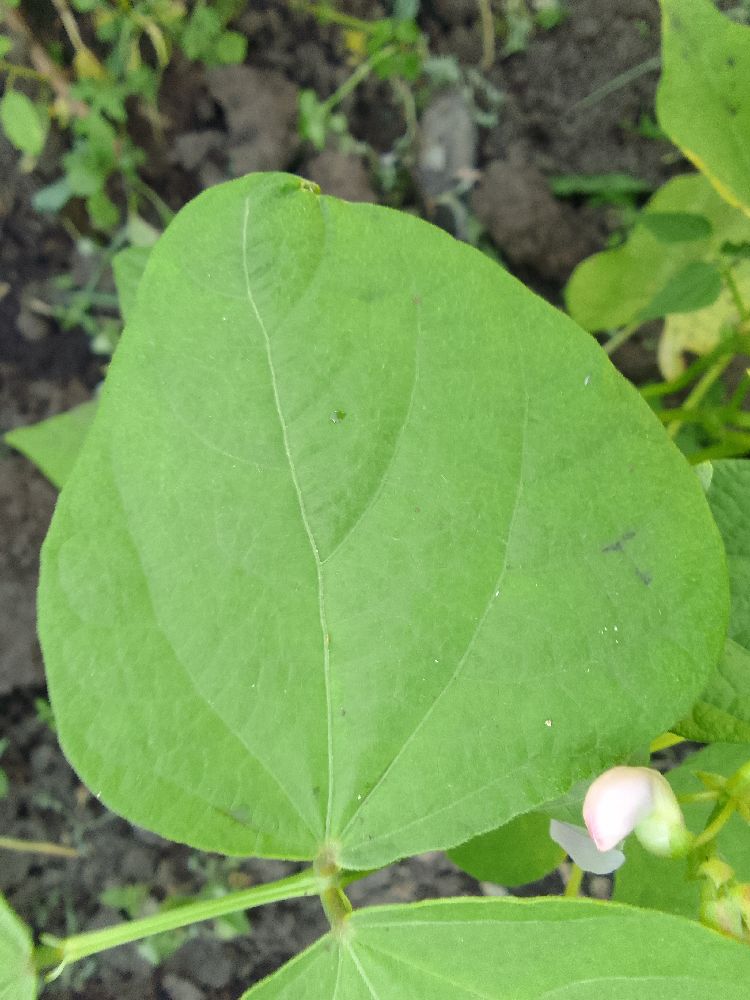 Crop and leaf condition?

common bean, healthy
